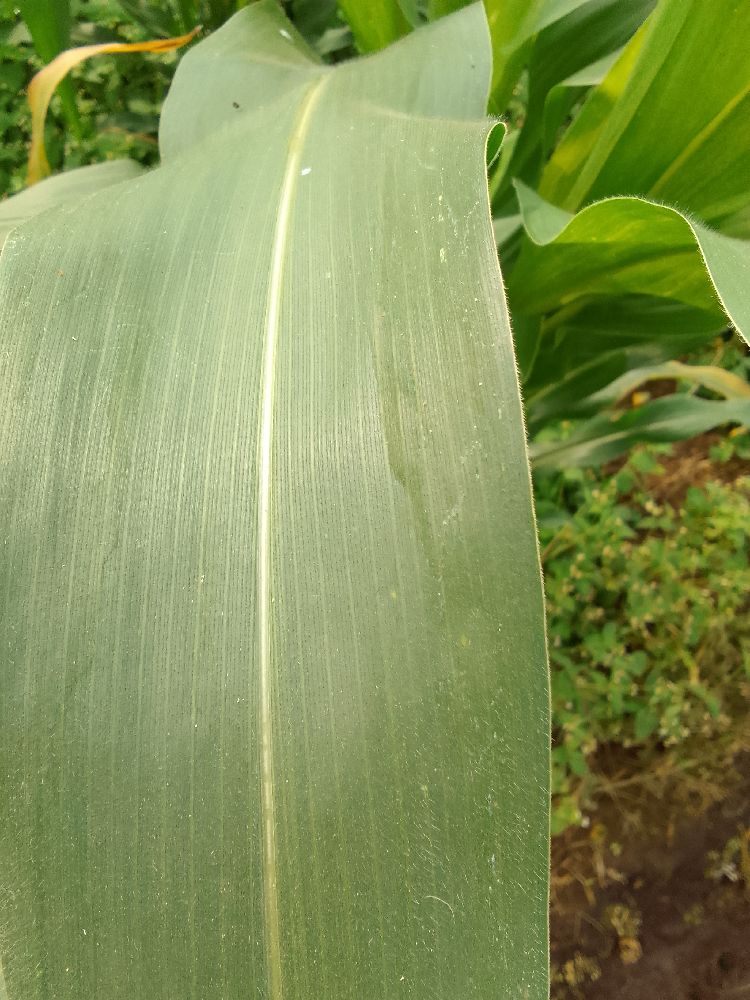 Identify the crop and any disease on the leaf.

maize, healthy
